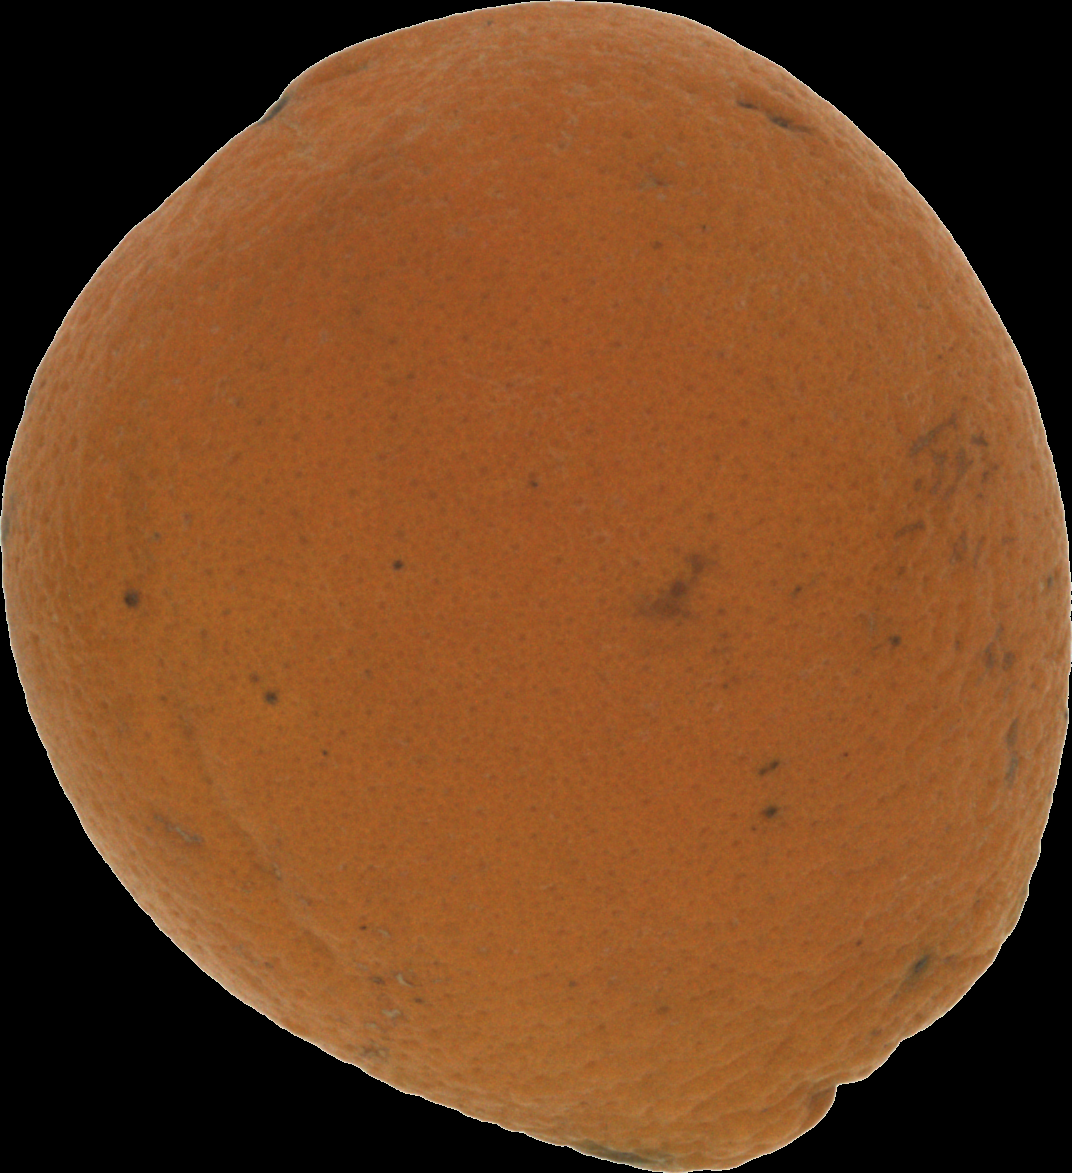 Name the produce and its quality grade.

orange, bad
